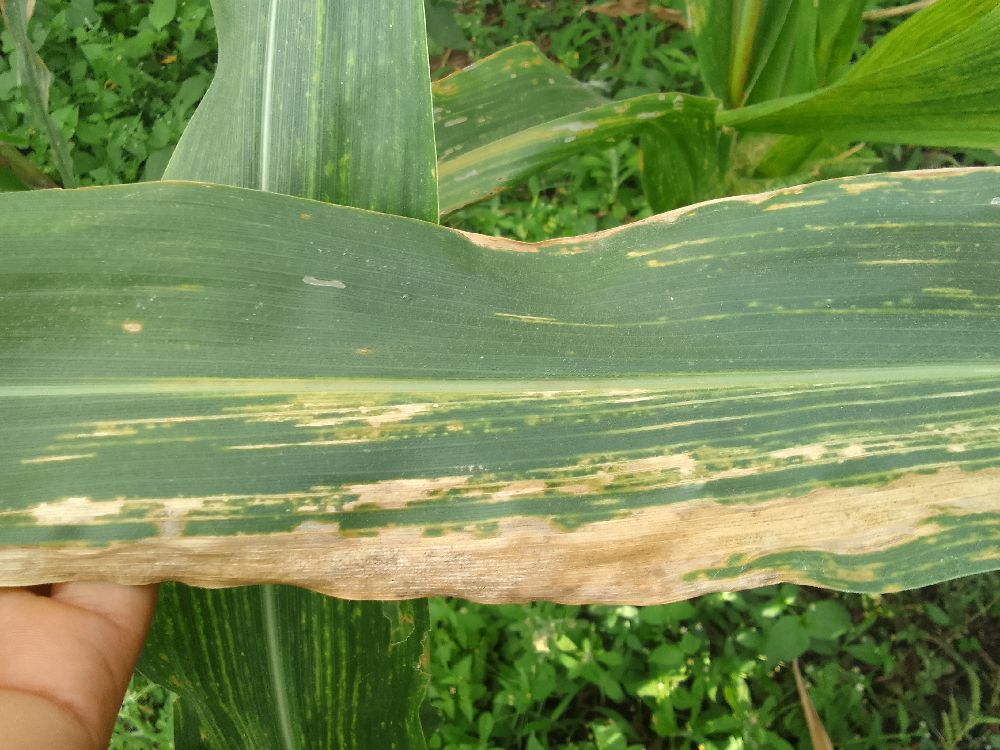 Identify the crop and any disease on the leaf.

maize, maize streak virus
